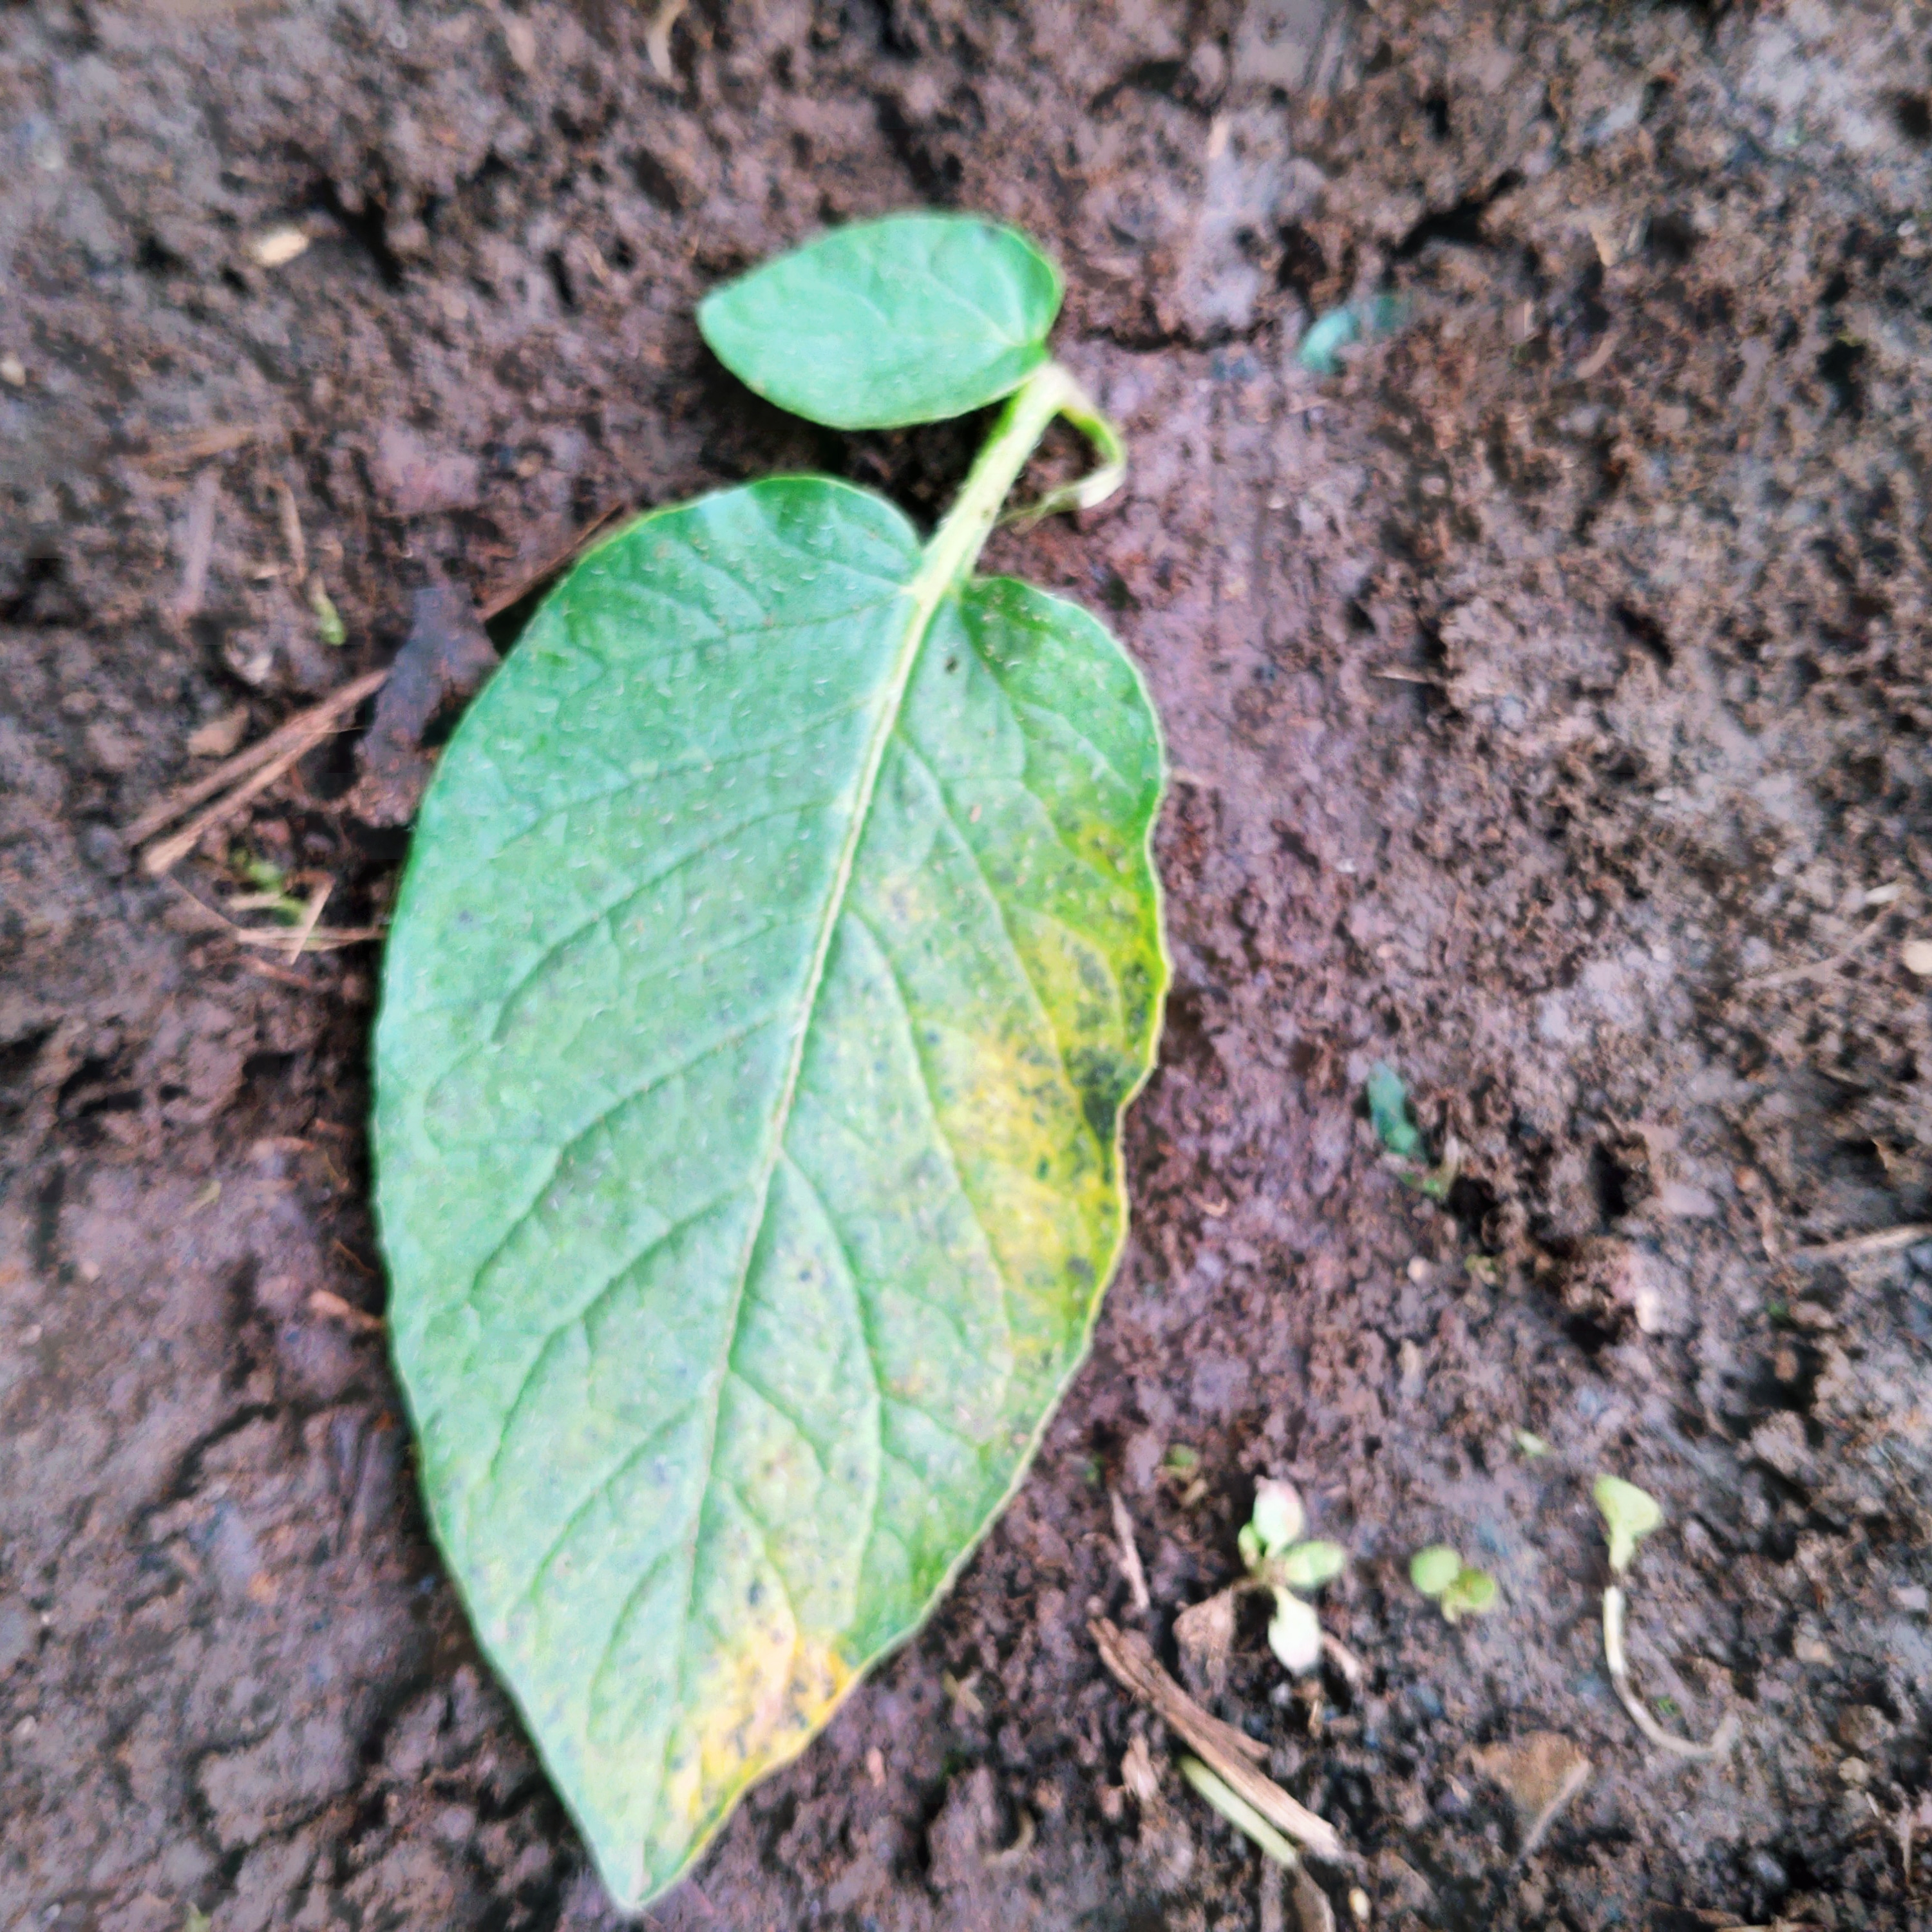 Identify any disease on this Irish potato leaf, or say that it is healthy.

late blight
